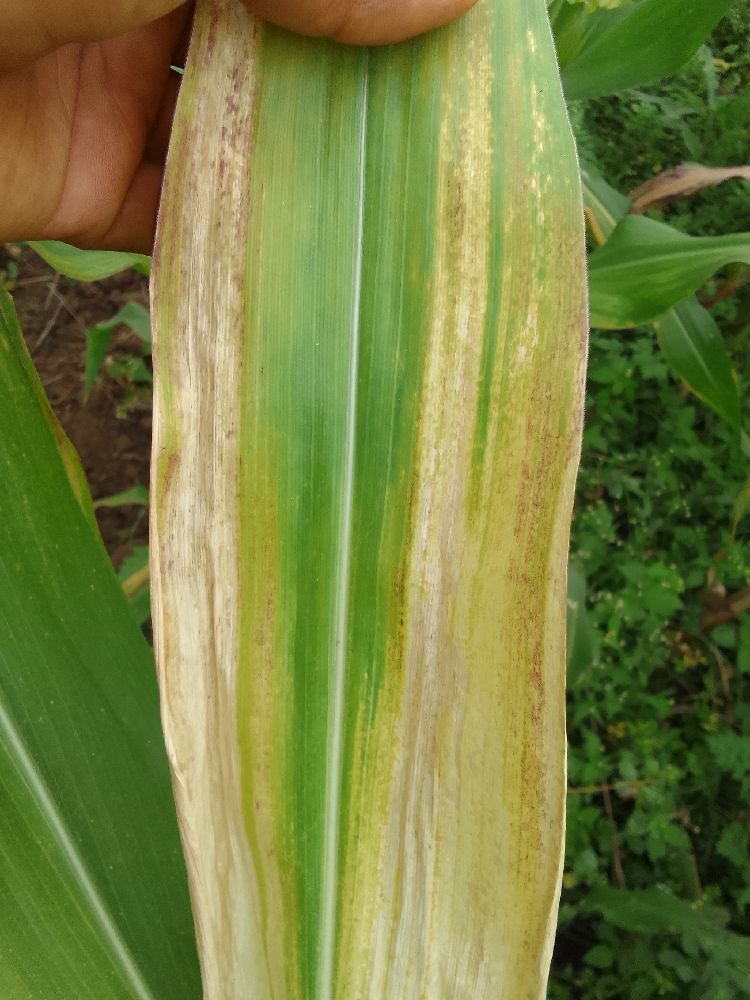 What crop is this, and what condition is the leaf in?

maize, maize lethal necrosis
